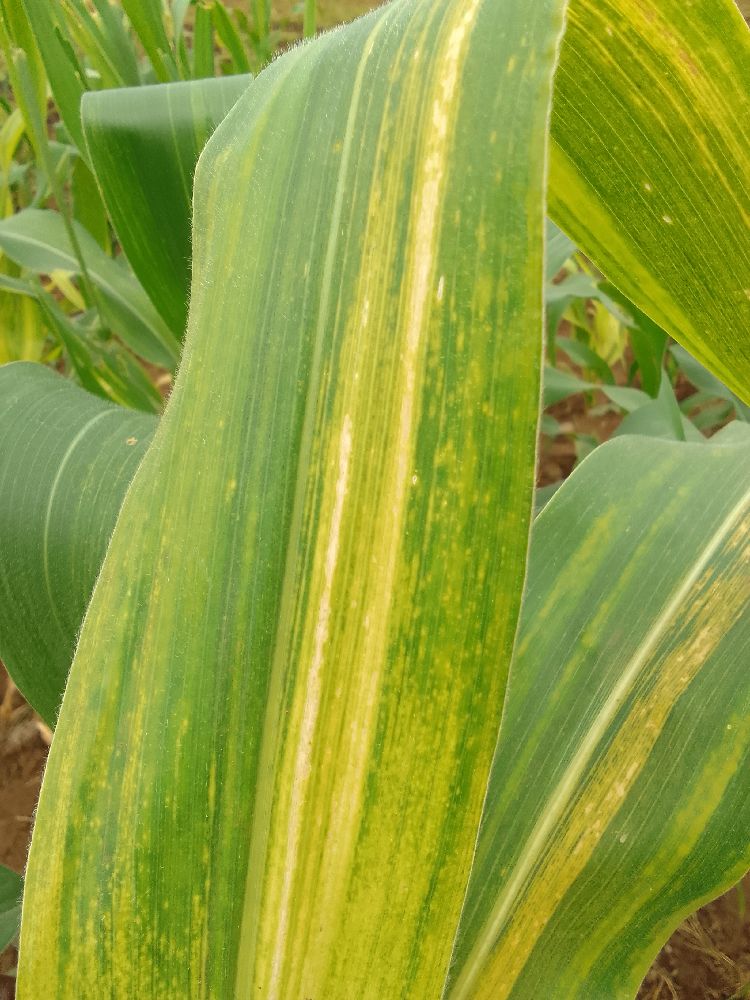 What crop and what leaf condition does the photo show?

maize, maize lethal necrosis
